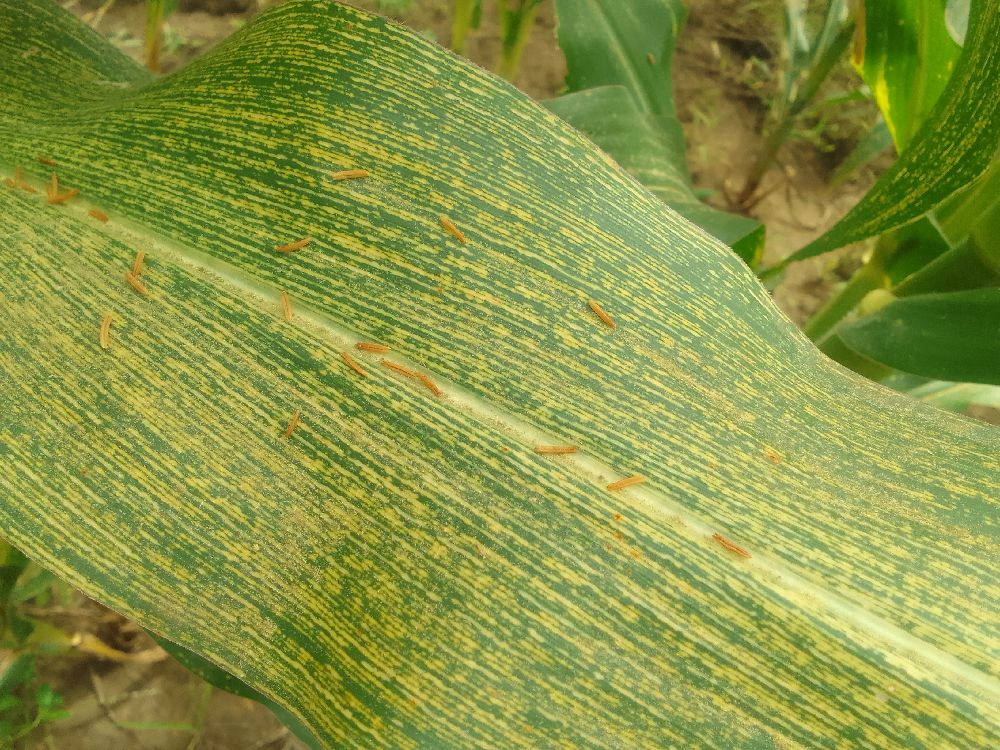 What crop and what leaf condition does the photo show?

maize, maize streak virus
